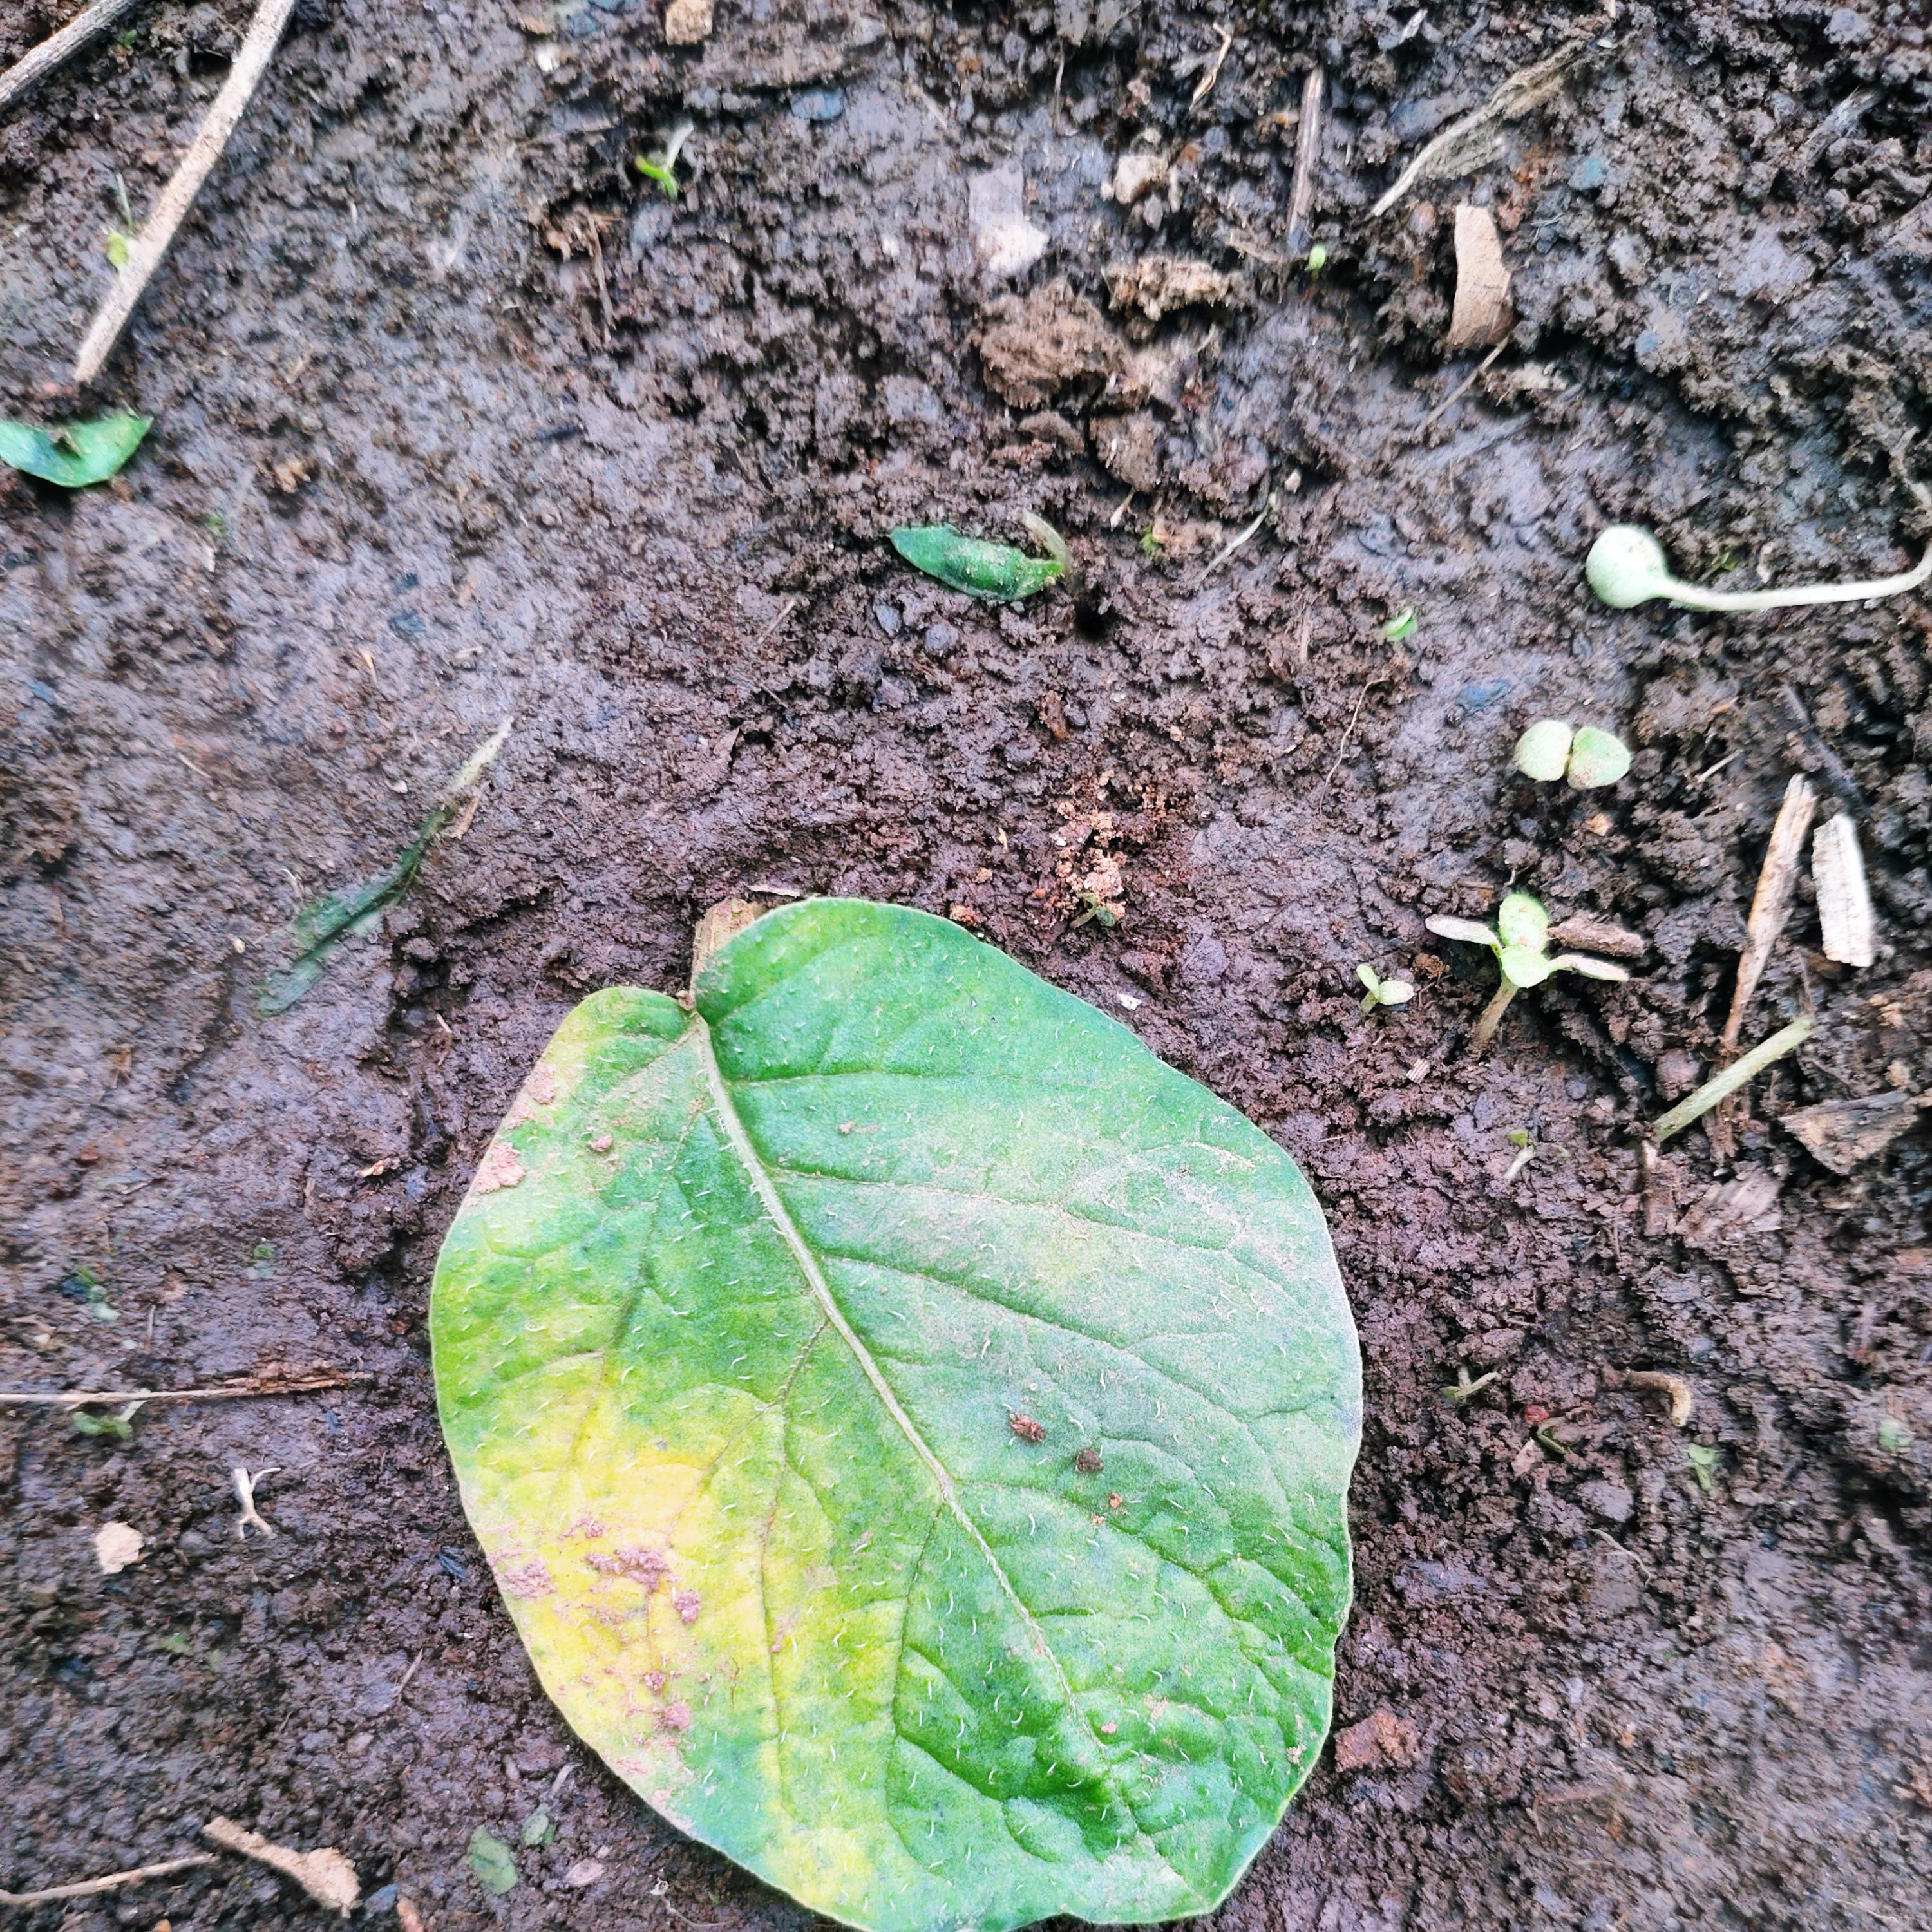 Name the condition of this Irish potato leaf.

late blight
